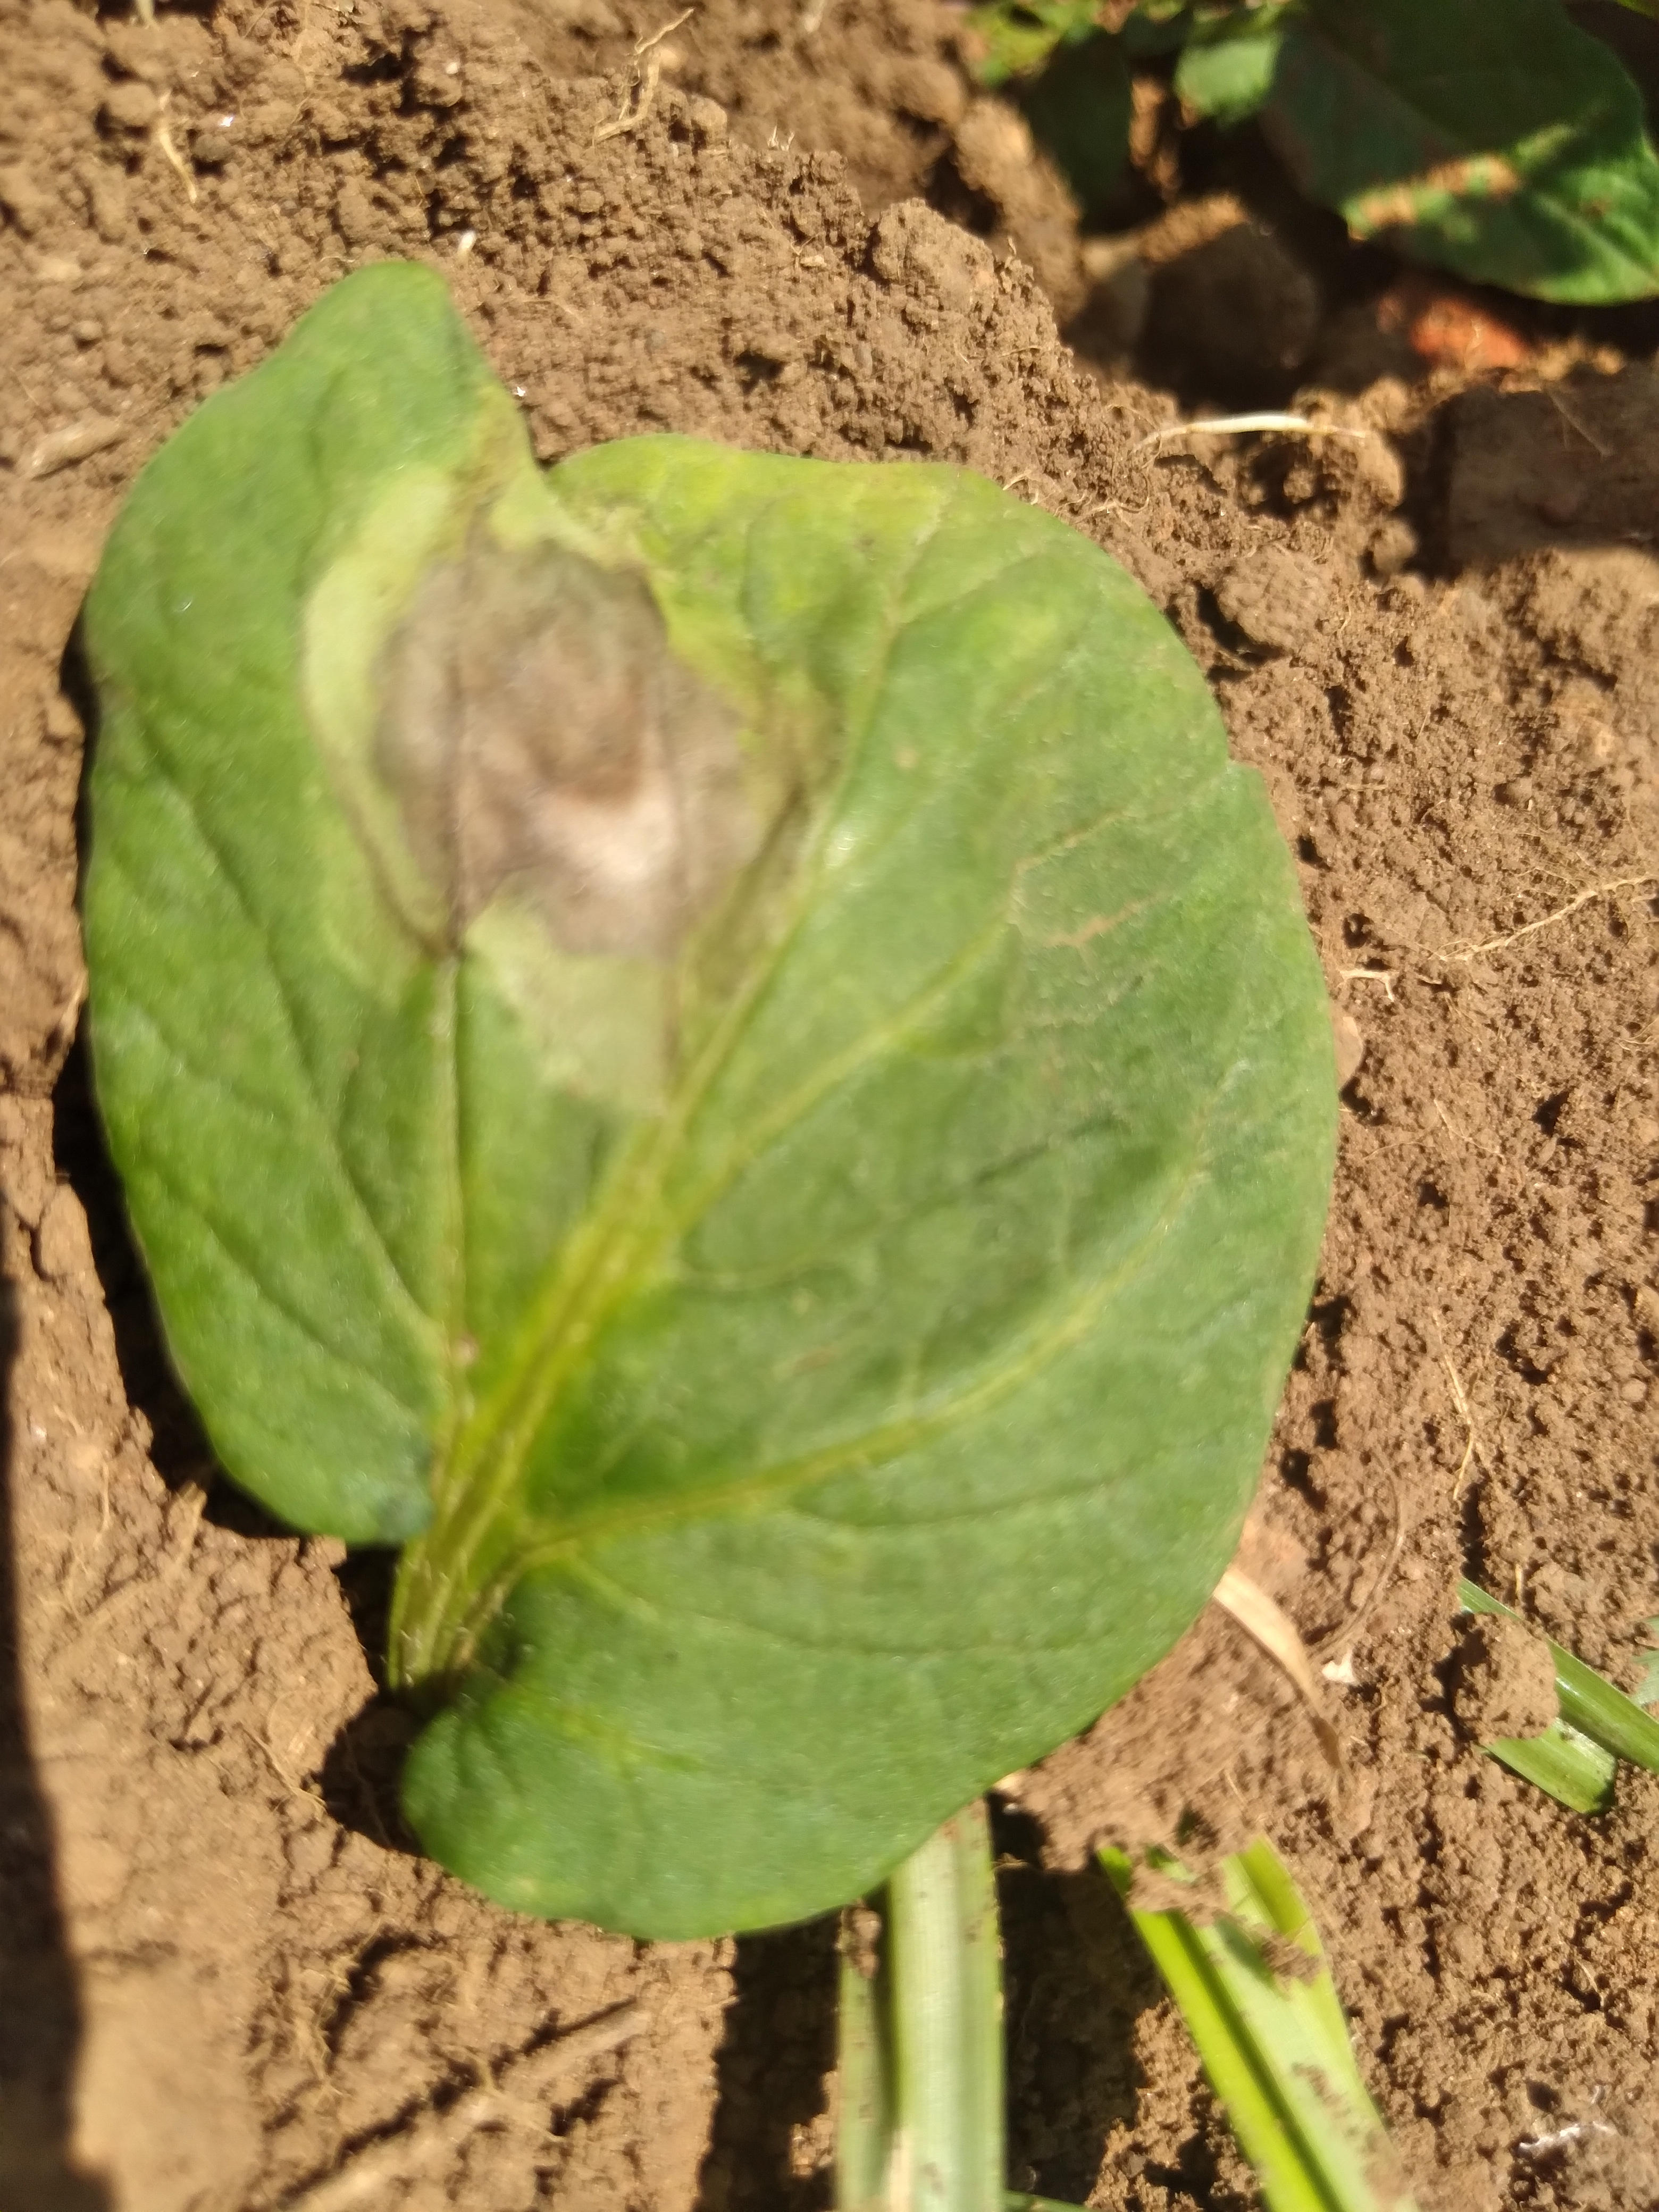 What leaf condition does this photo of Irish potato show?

early blight
